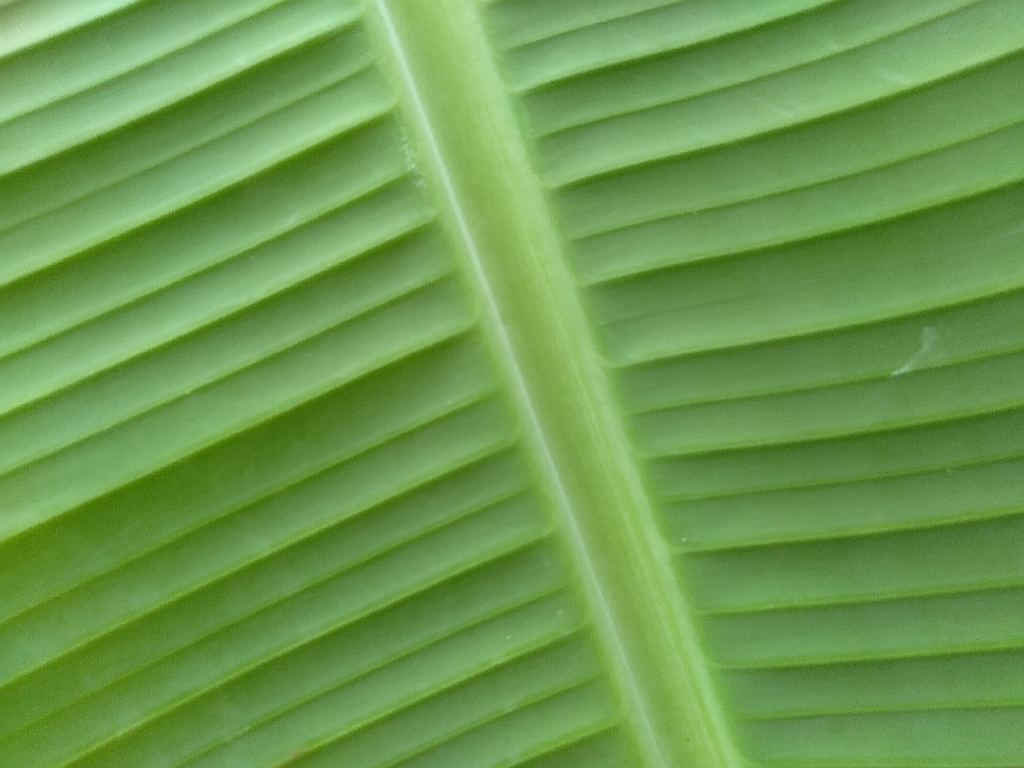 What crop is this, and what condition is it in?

banana, healthy
